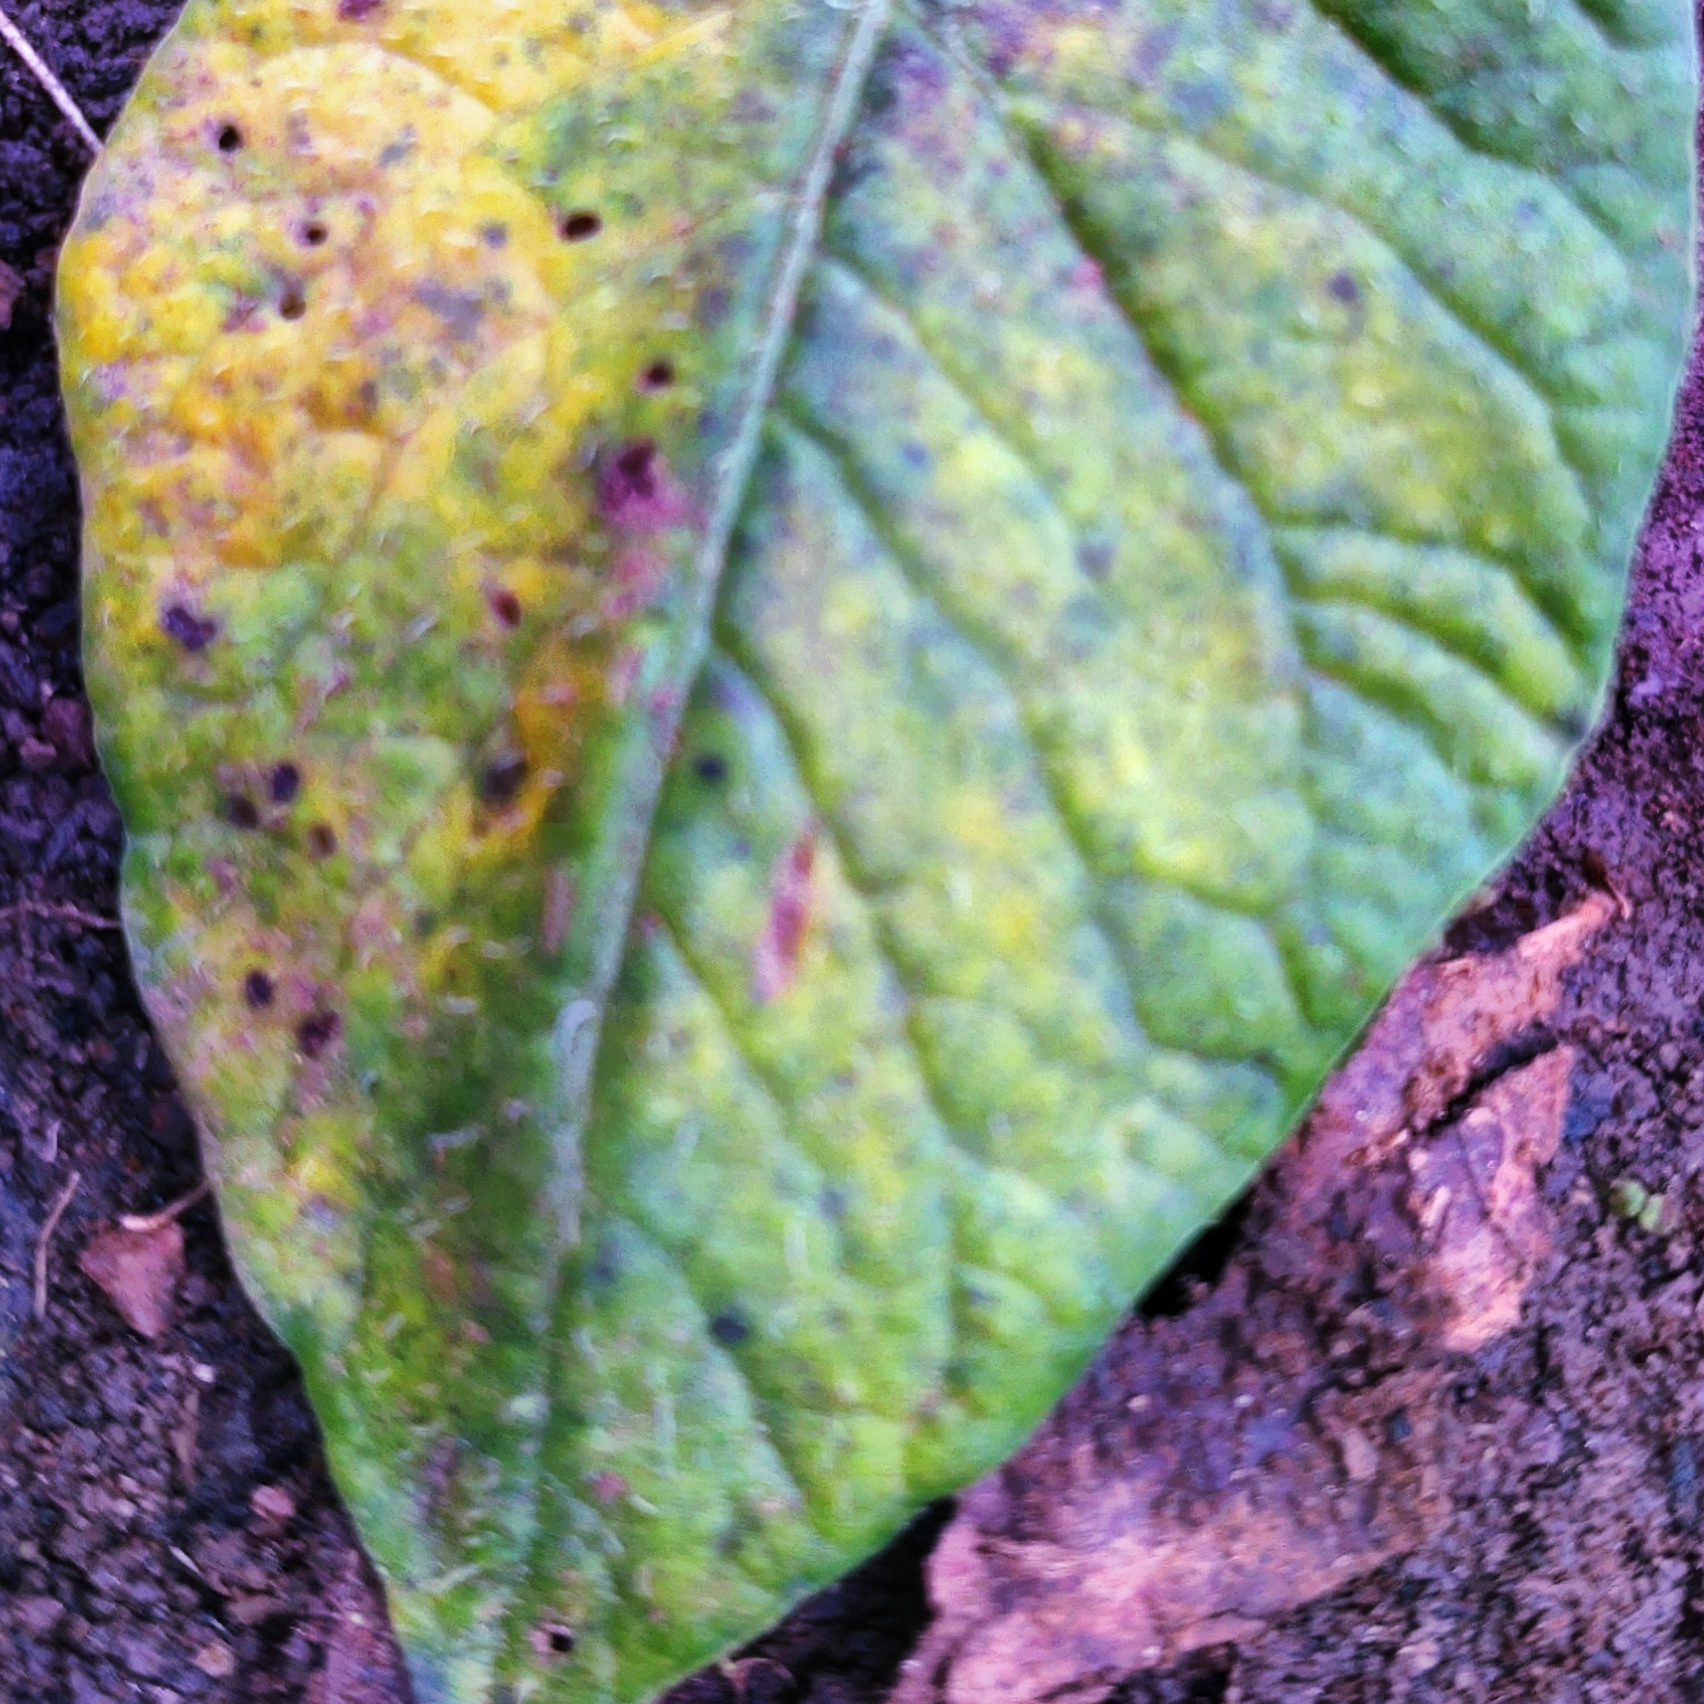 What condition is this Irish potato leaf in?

late blight
